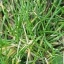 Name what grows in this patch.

grass
